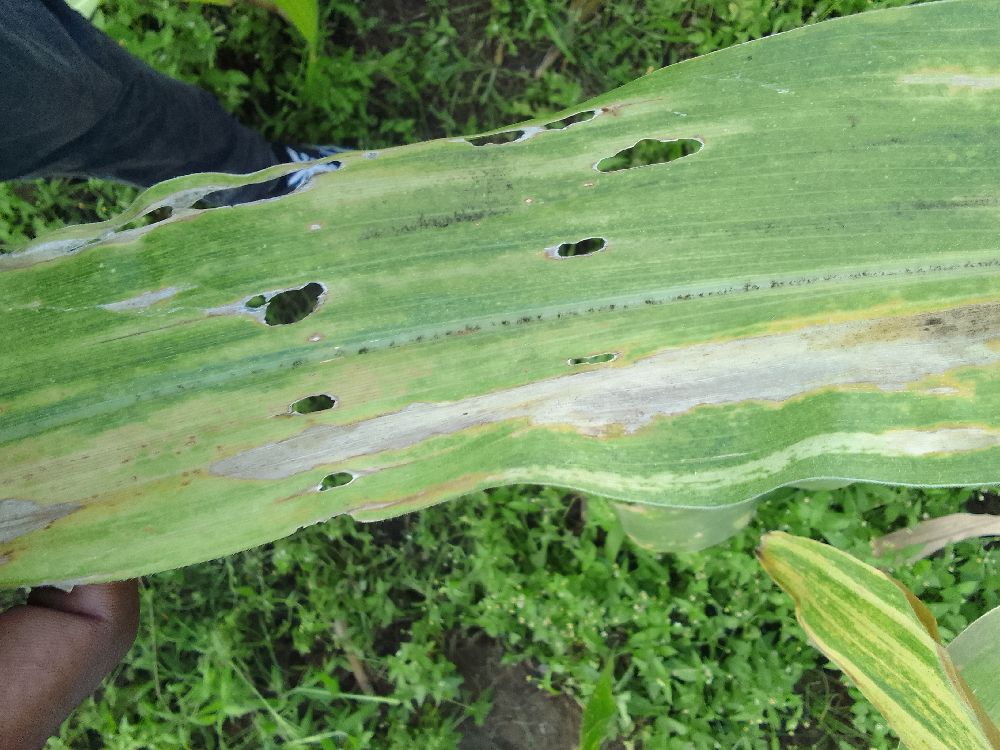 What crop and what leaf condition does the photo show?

maize, maize lethal necrosis
